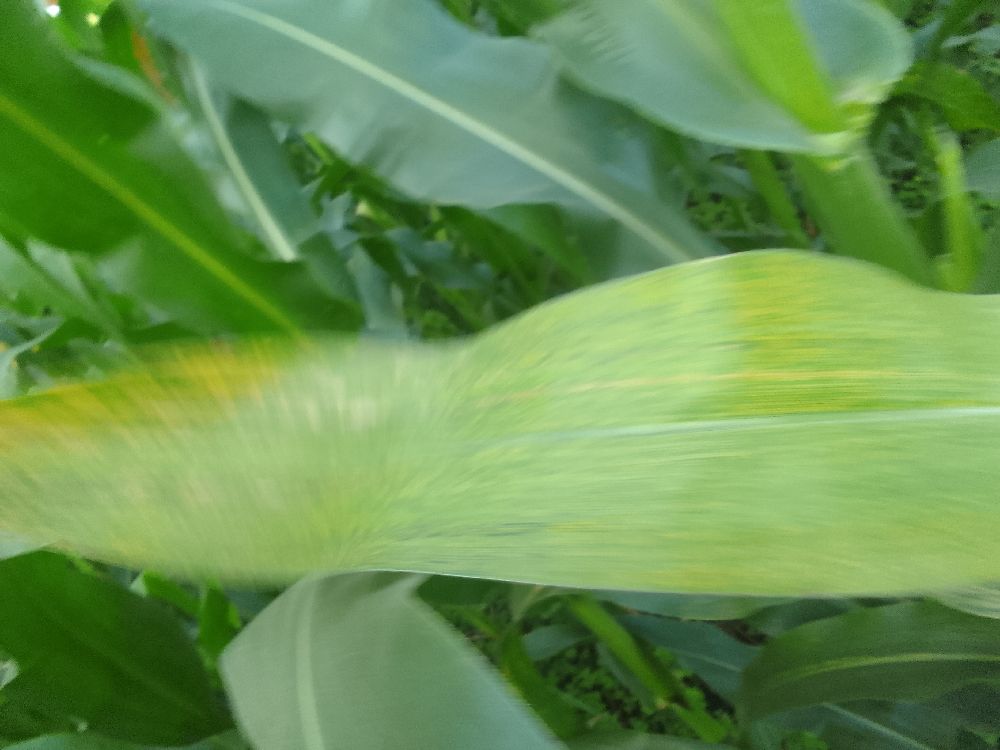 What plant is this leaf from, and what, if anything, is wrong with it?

maize, maize lethal necrosis
